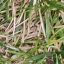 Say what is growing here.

grass
